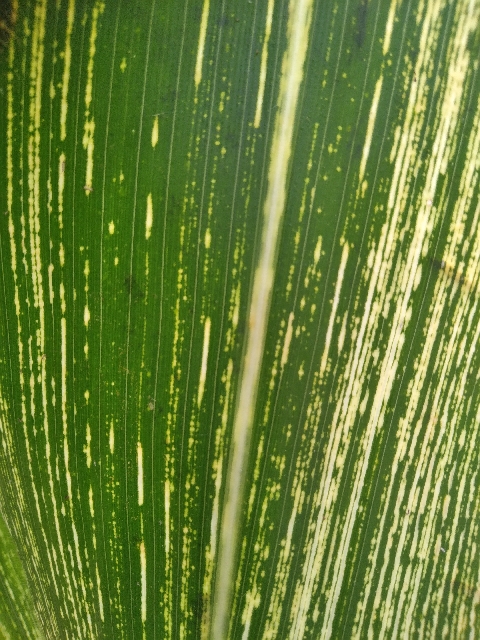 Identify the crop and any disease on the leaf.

maize, maize streak virus
